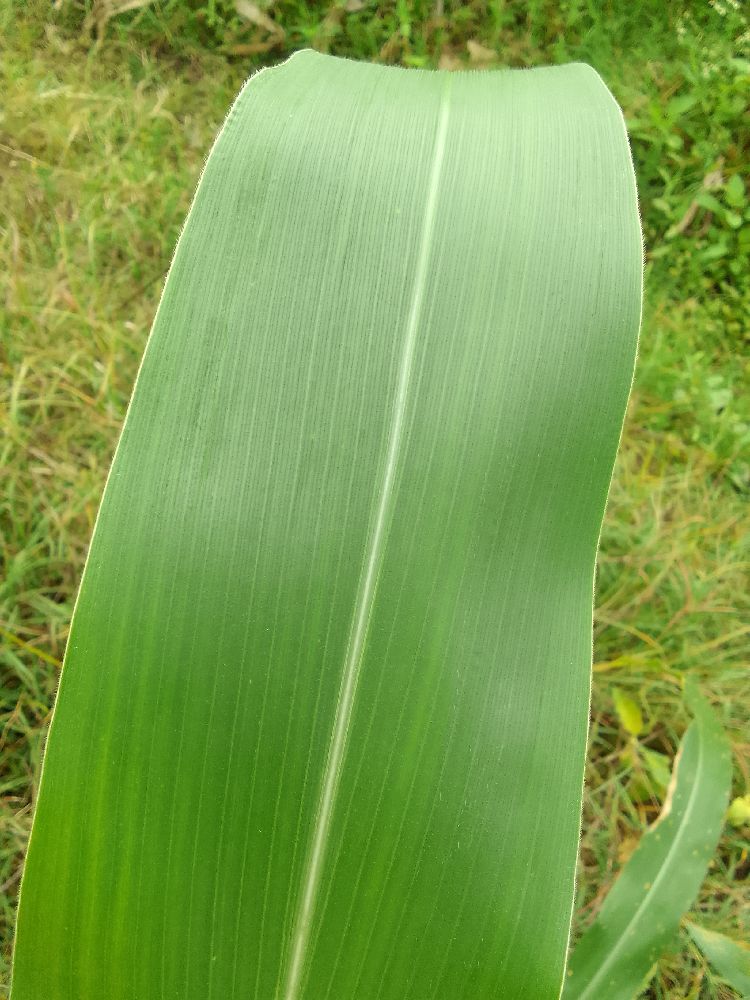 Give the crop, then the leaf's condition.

maize, healthy
